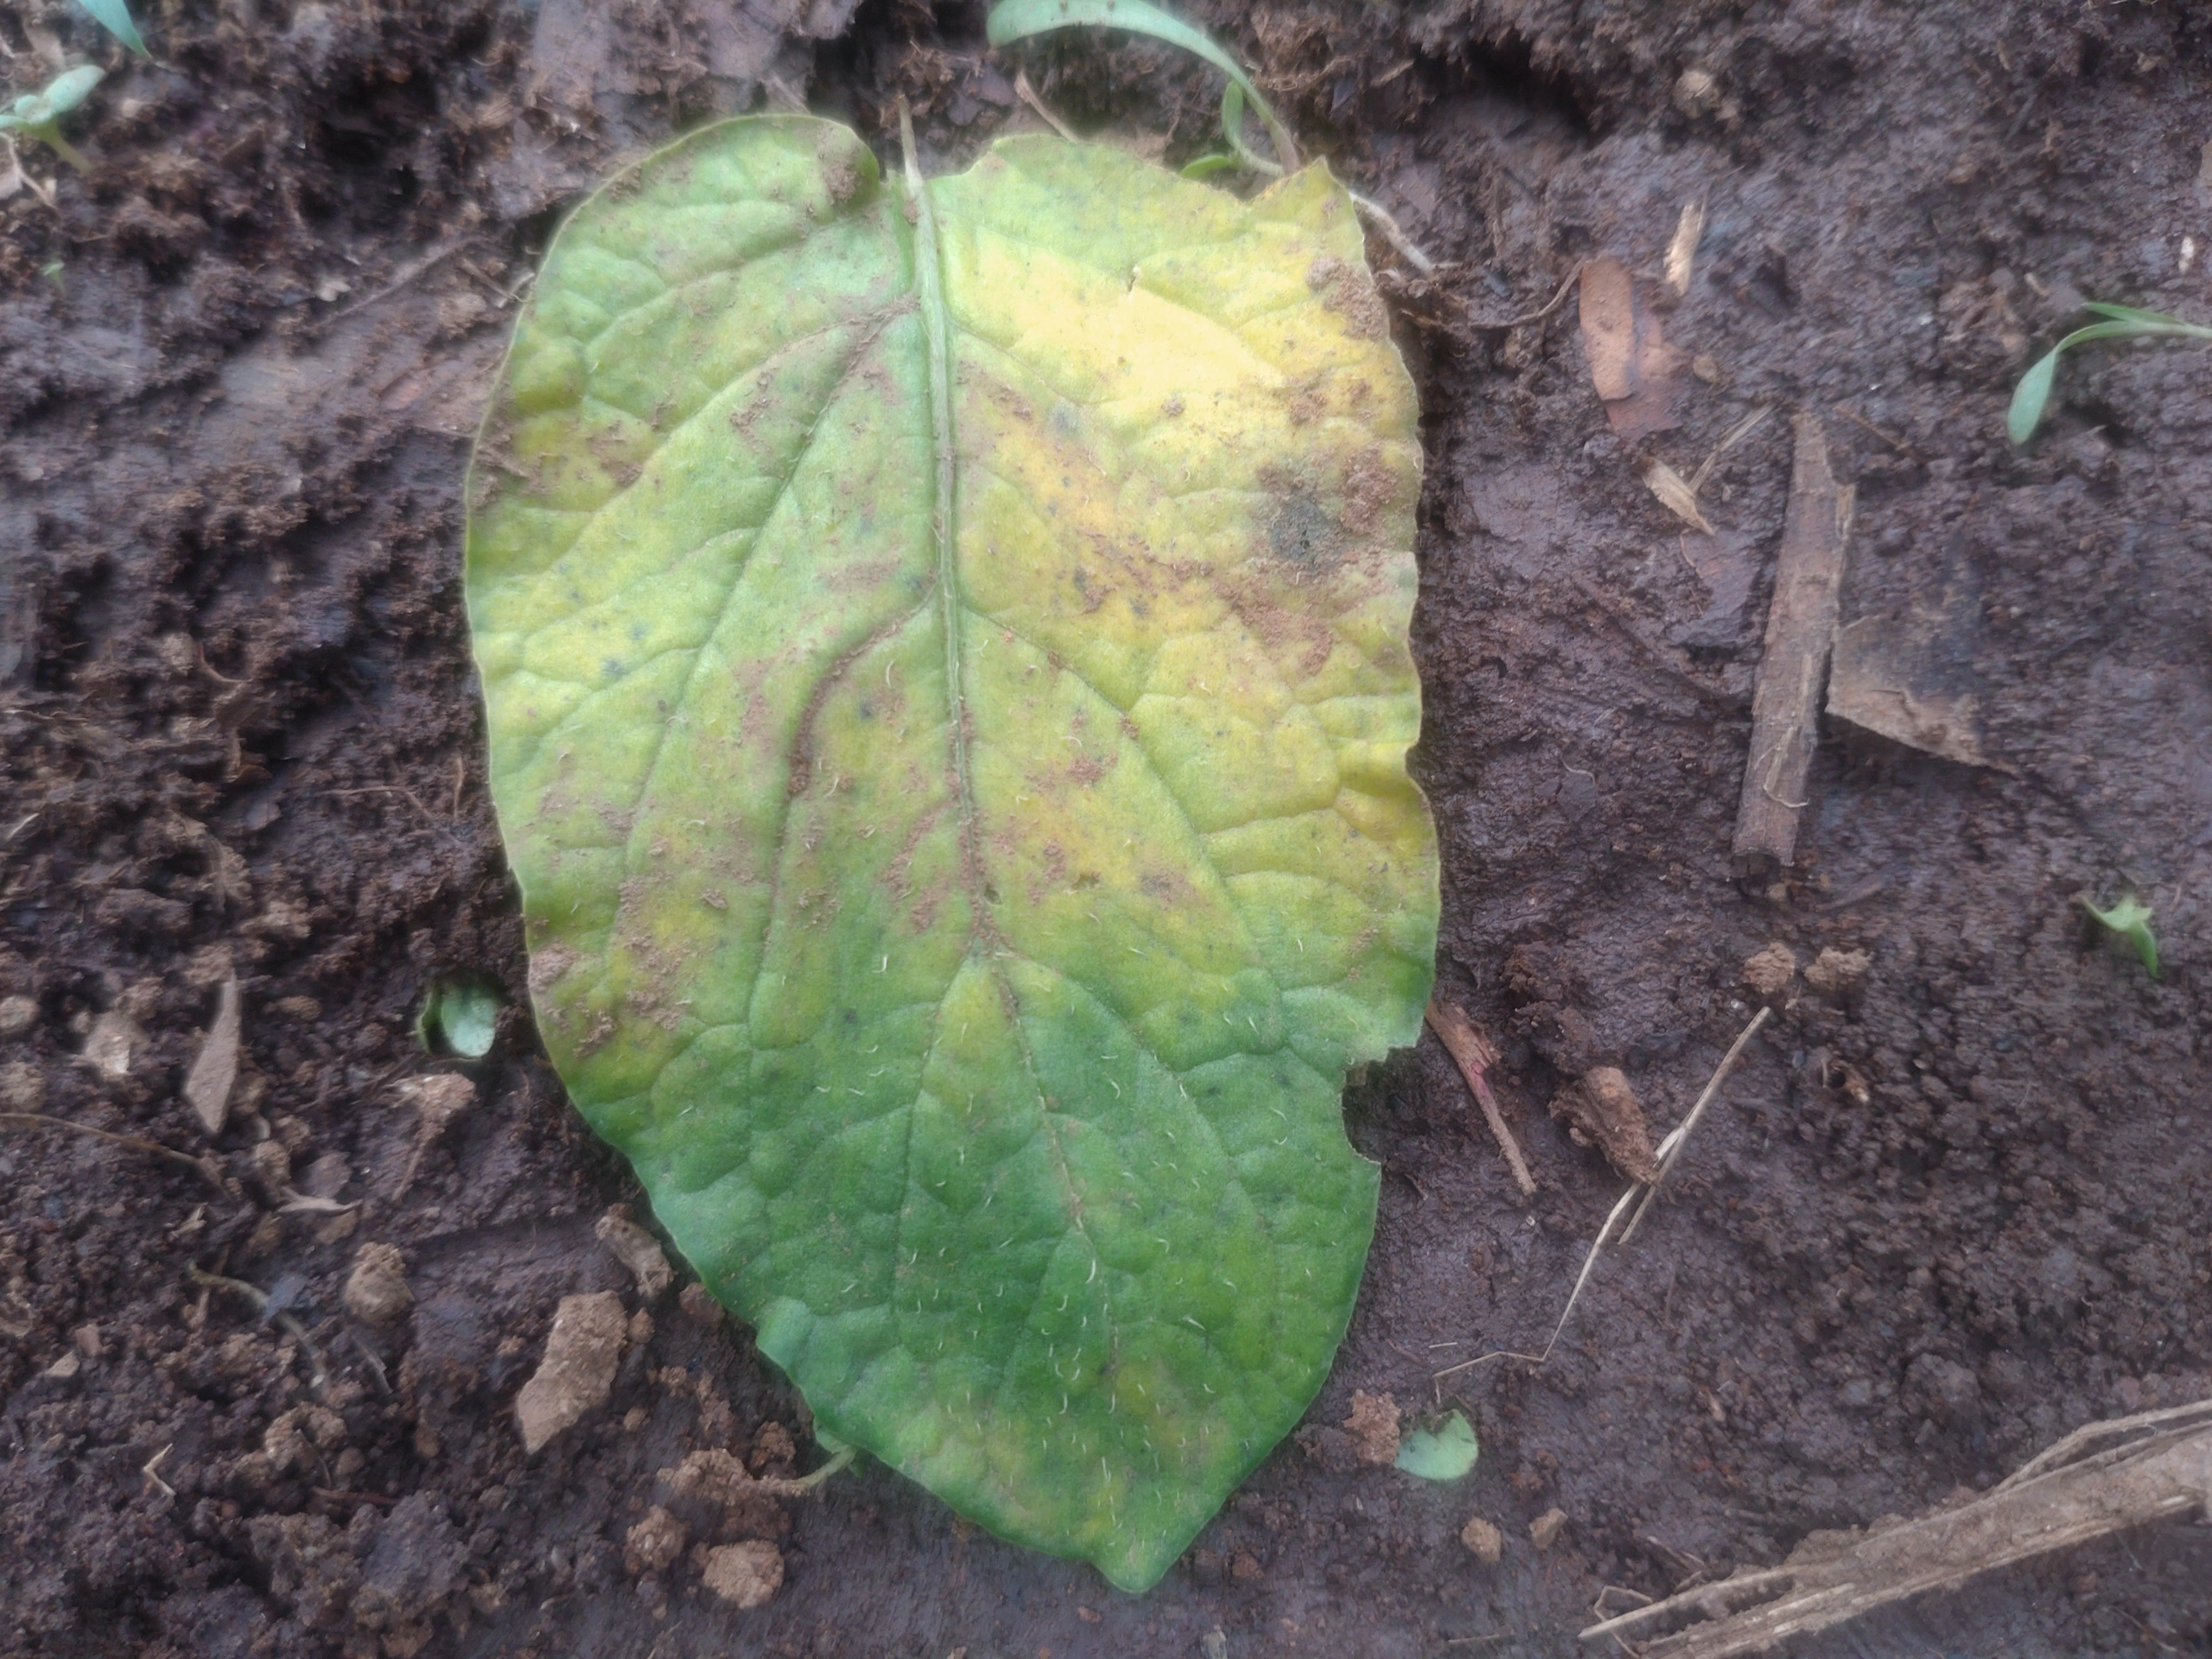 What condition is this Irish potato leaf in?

late blight
